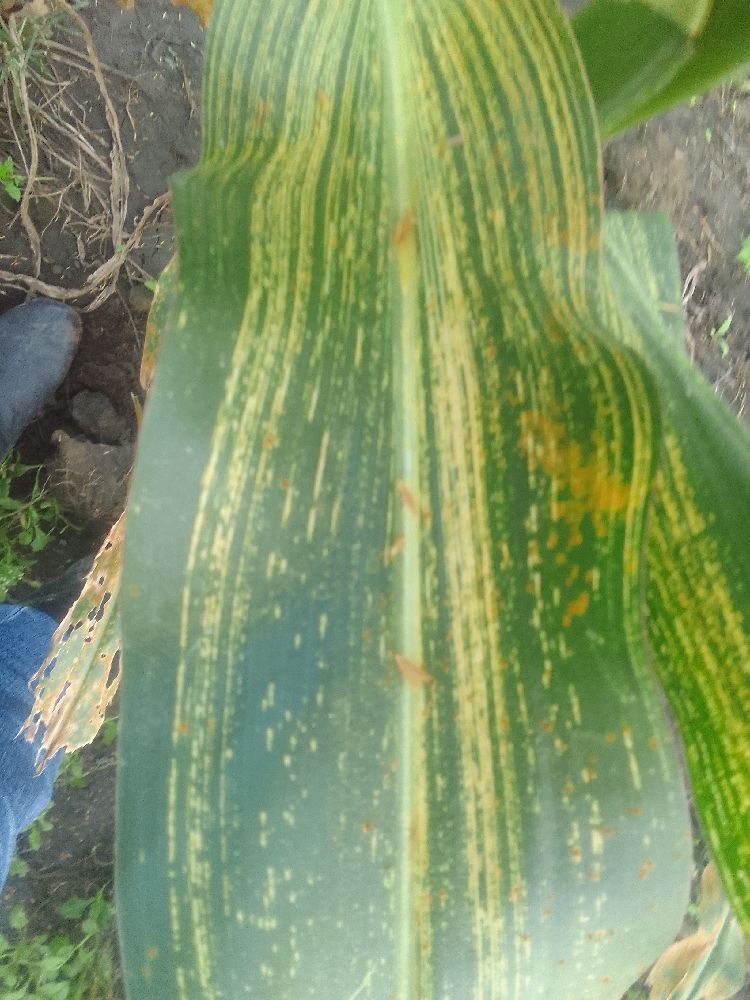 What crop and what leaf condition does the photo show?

maize, maize streak virus
